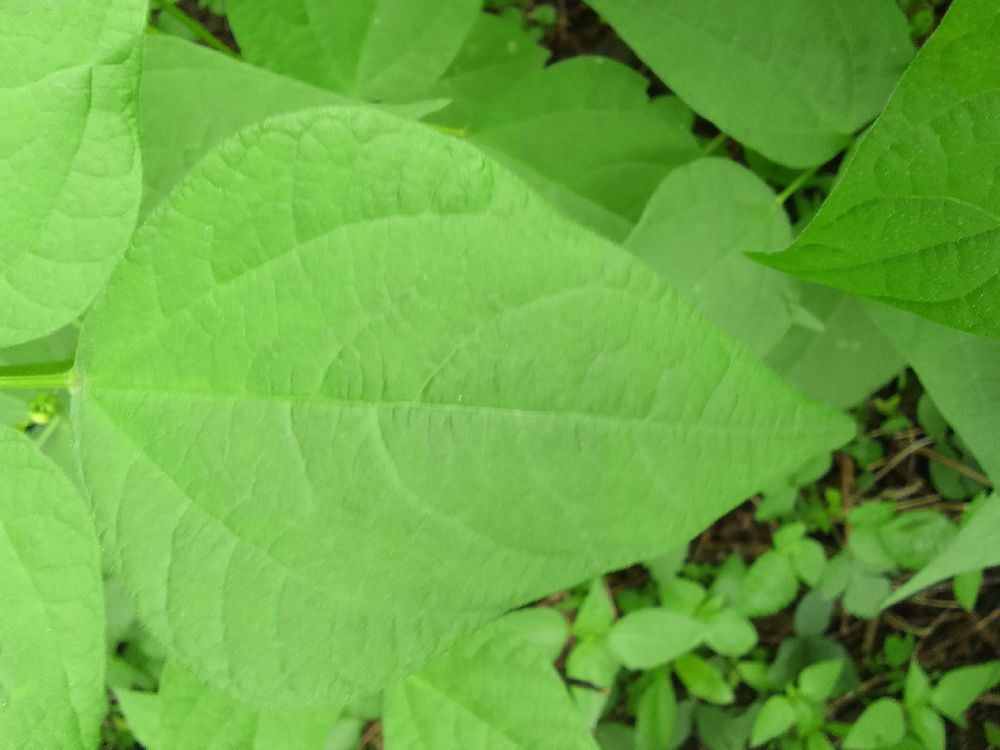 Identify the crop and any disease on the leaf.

common bean, healthy
